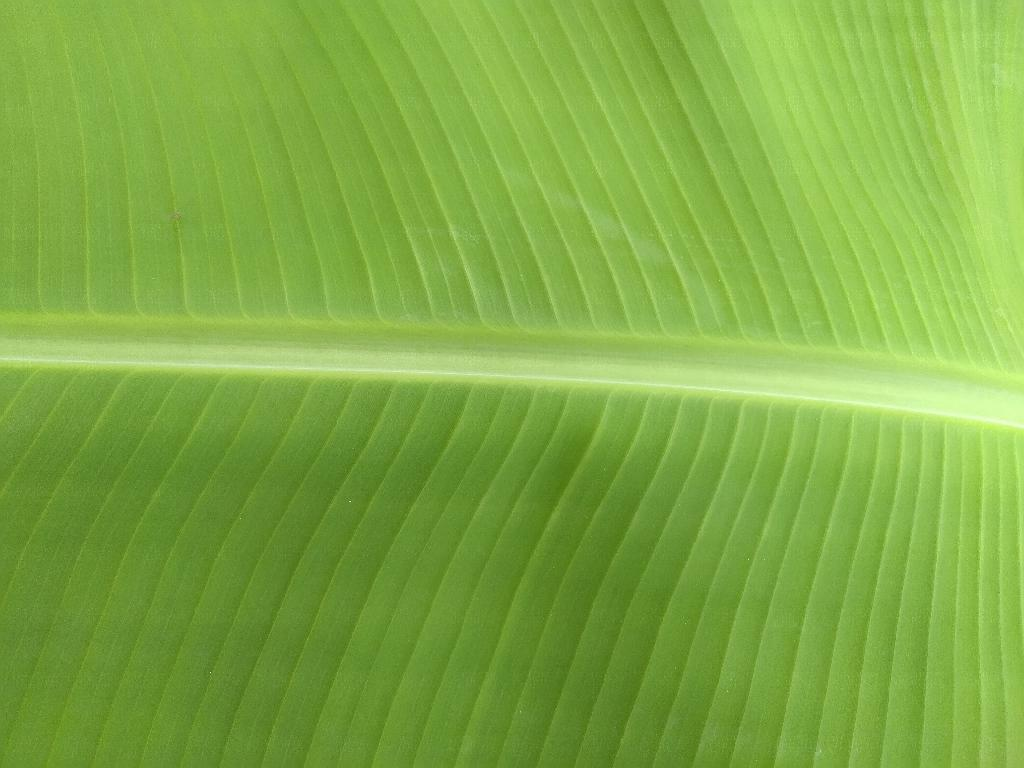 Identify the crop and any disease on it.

banana, healthy
